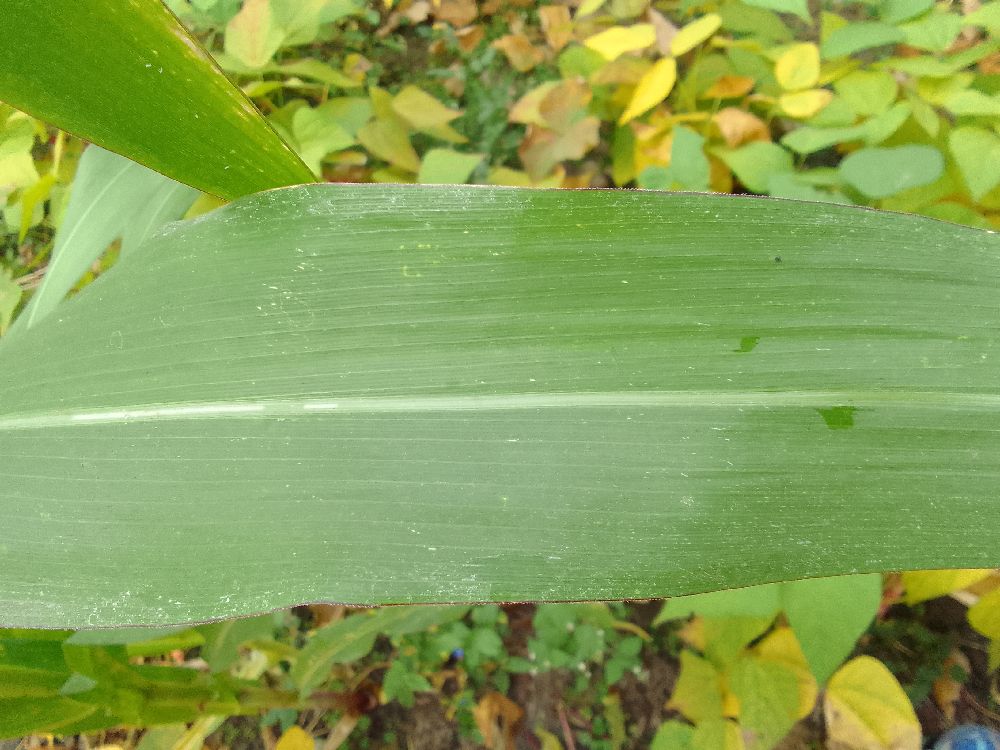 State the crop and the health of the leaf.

maize, healthy
